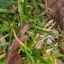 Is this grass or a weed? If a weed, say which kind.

grass
